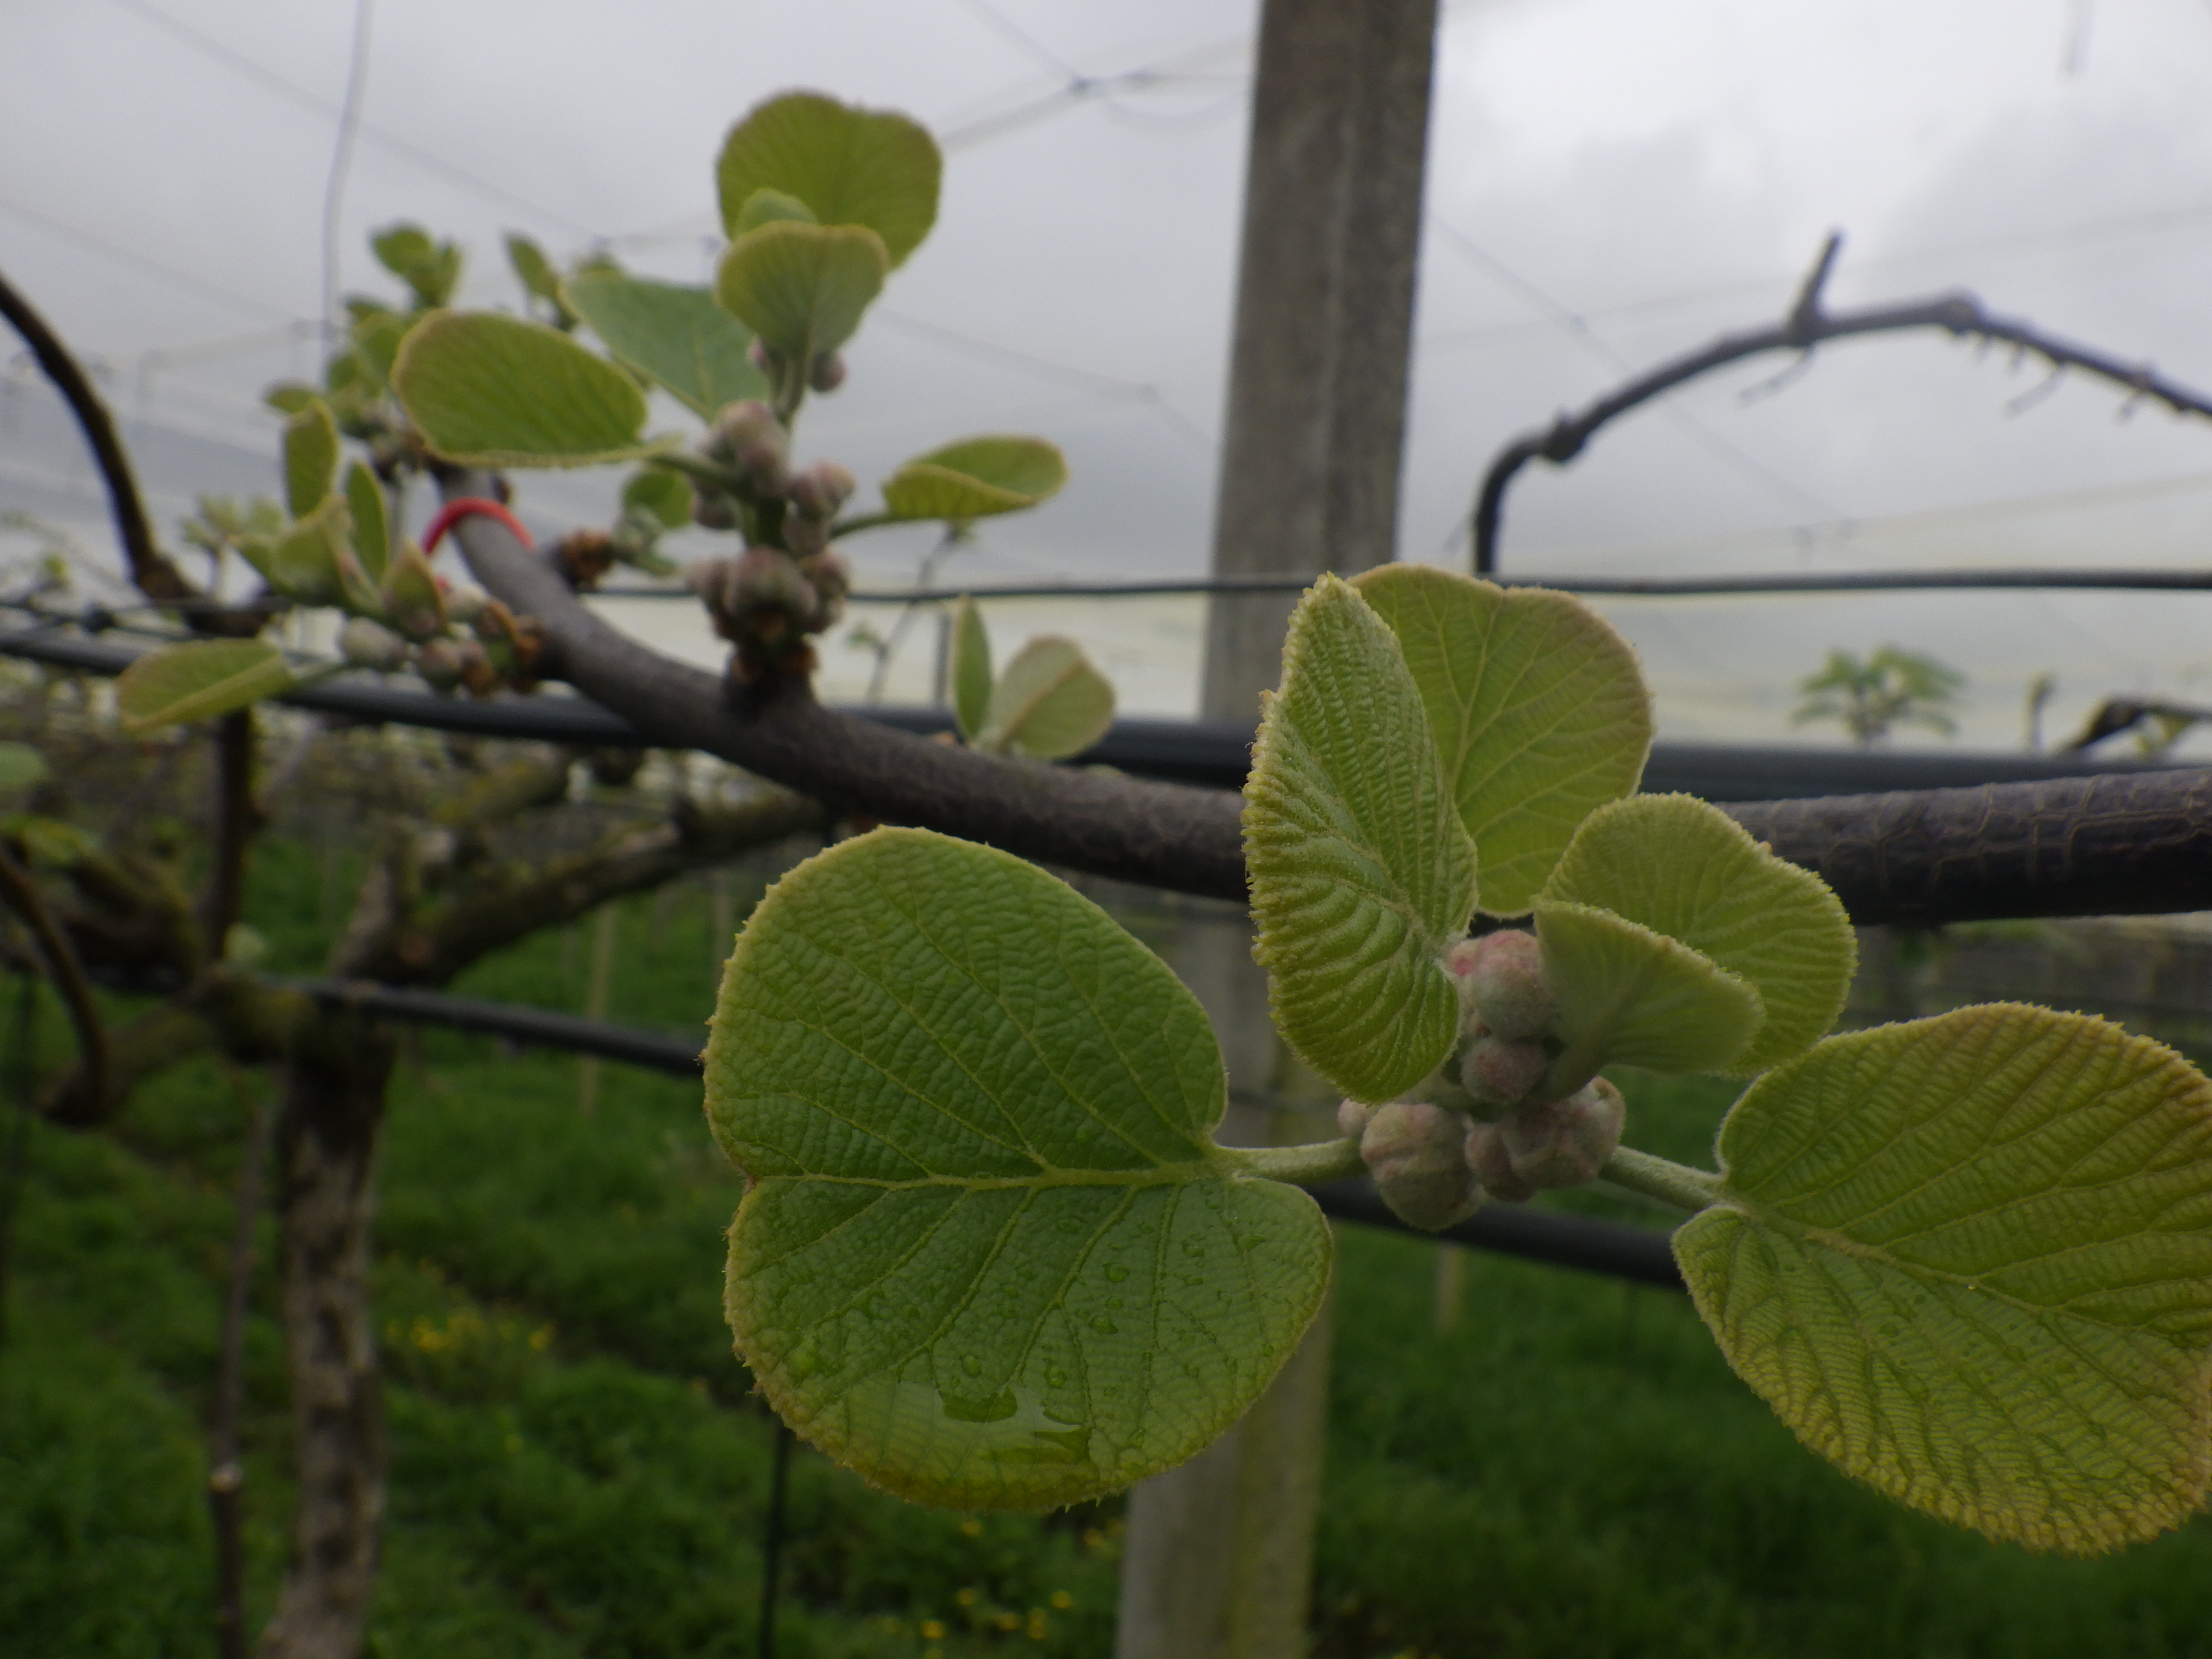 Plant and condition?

kiwi, healthy
